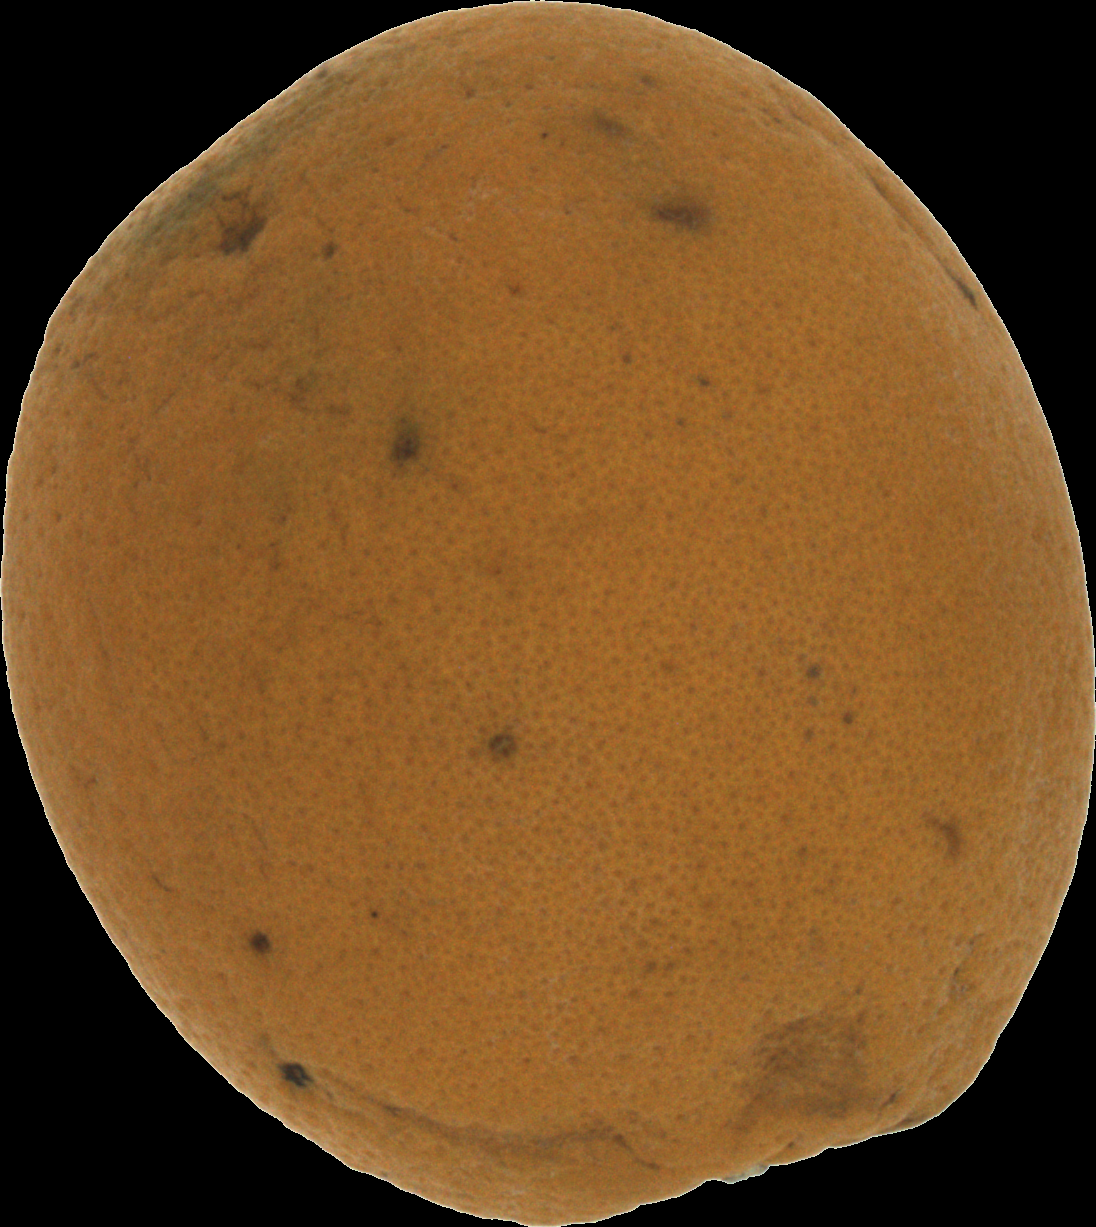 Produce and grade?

orange, bad
